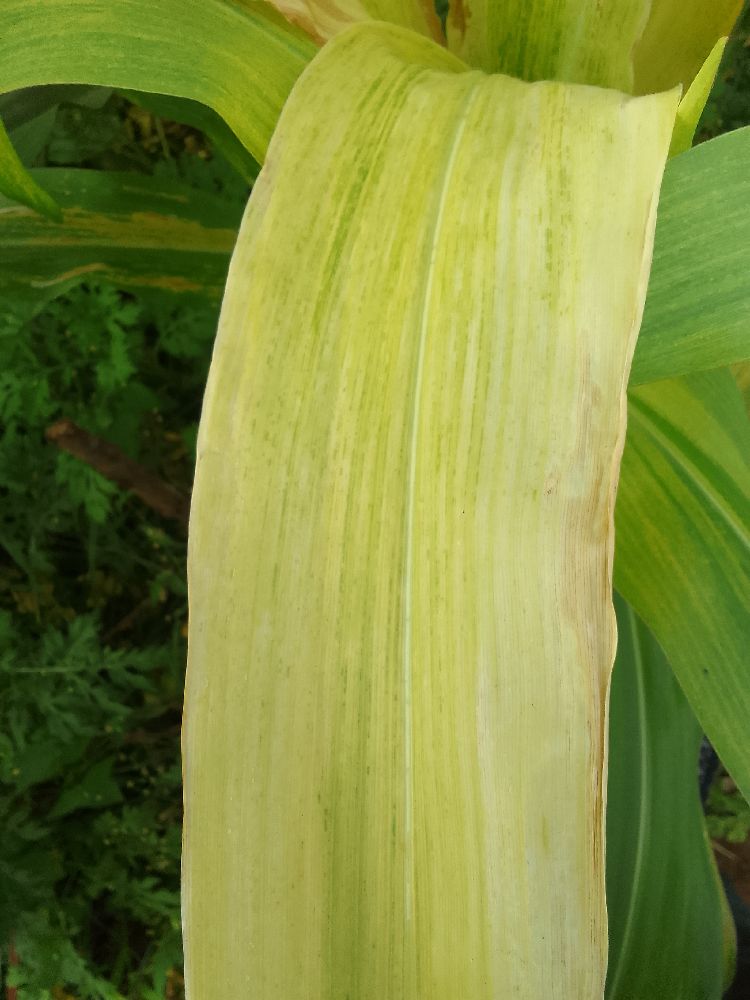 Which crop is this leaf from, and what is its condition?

maize, maize lethal necrosis
